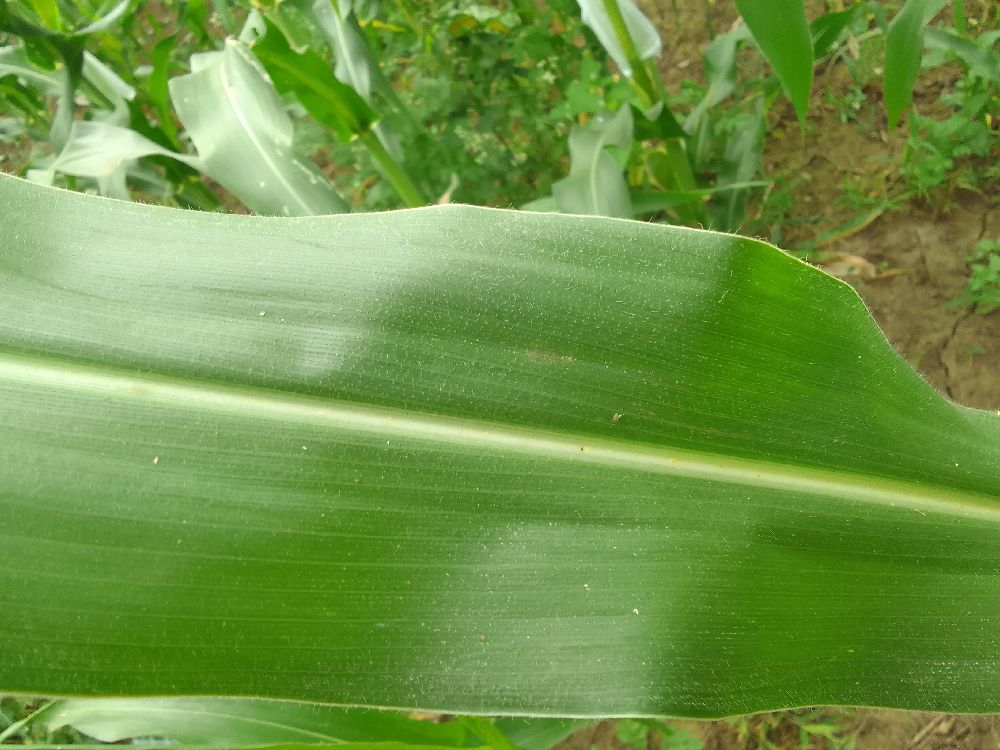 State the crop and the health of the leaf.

maize, healthy
